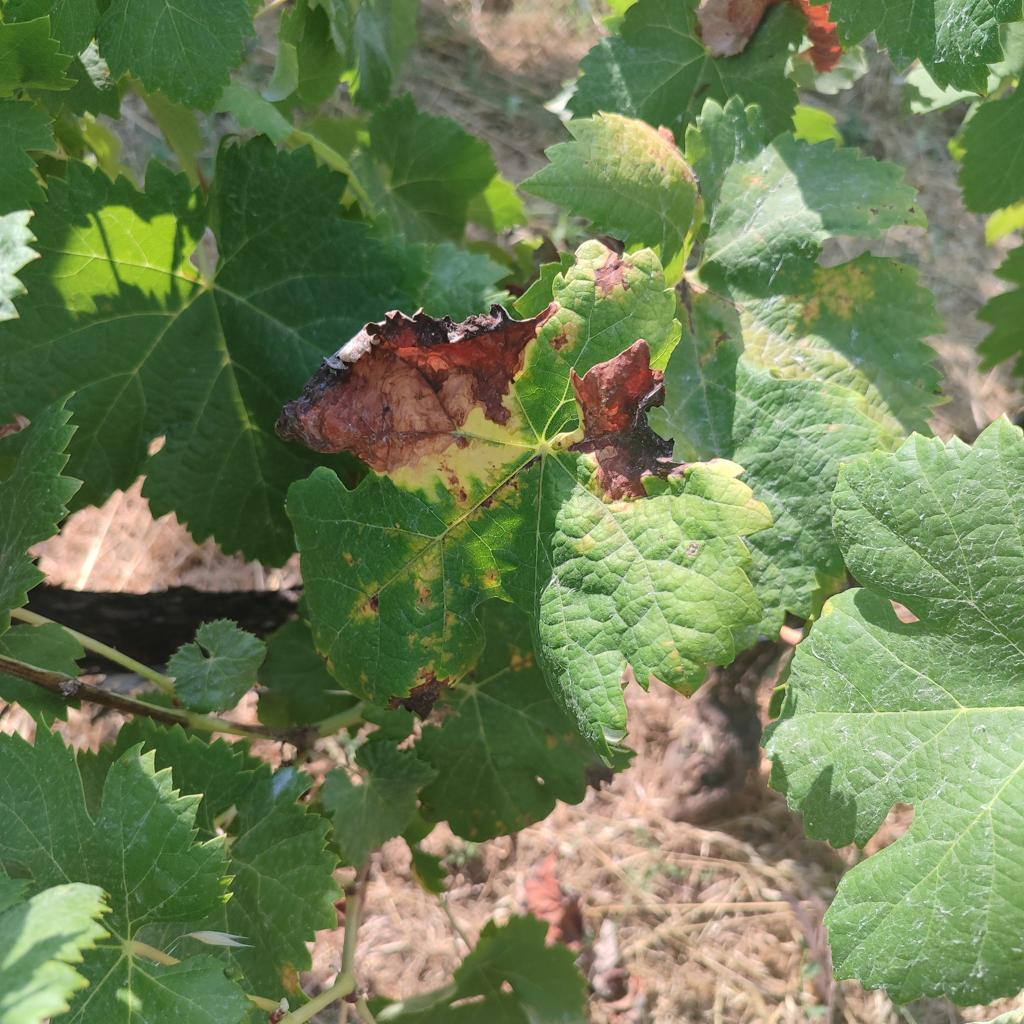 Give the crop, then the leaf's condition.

grapevine, esca complex
